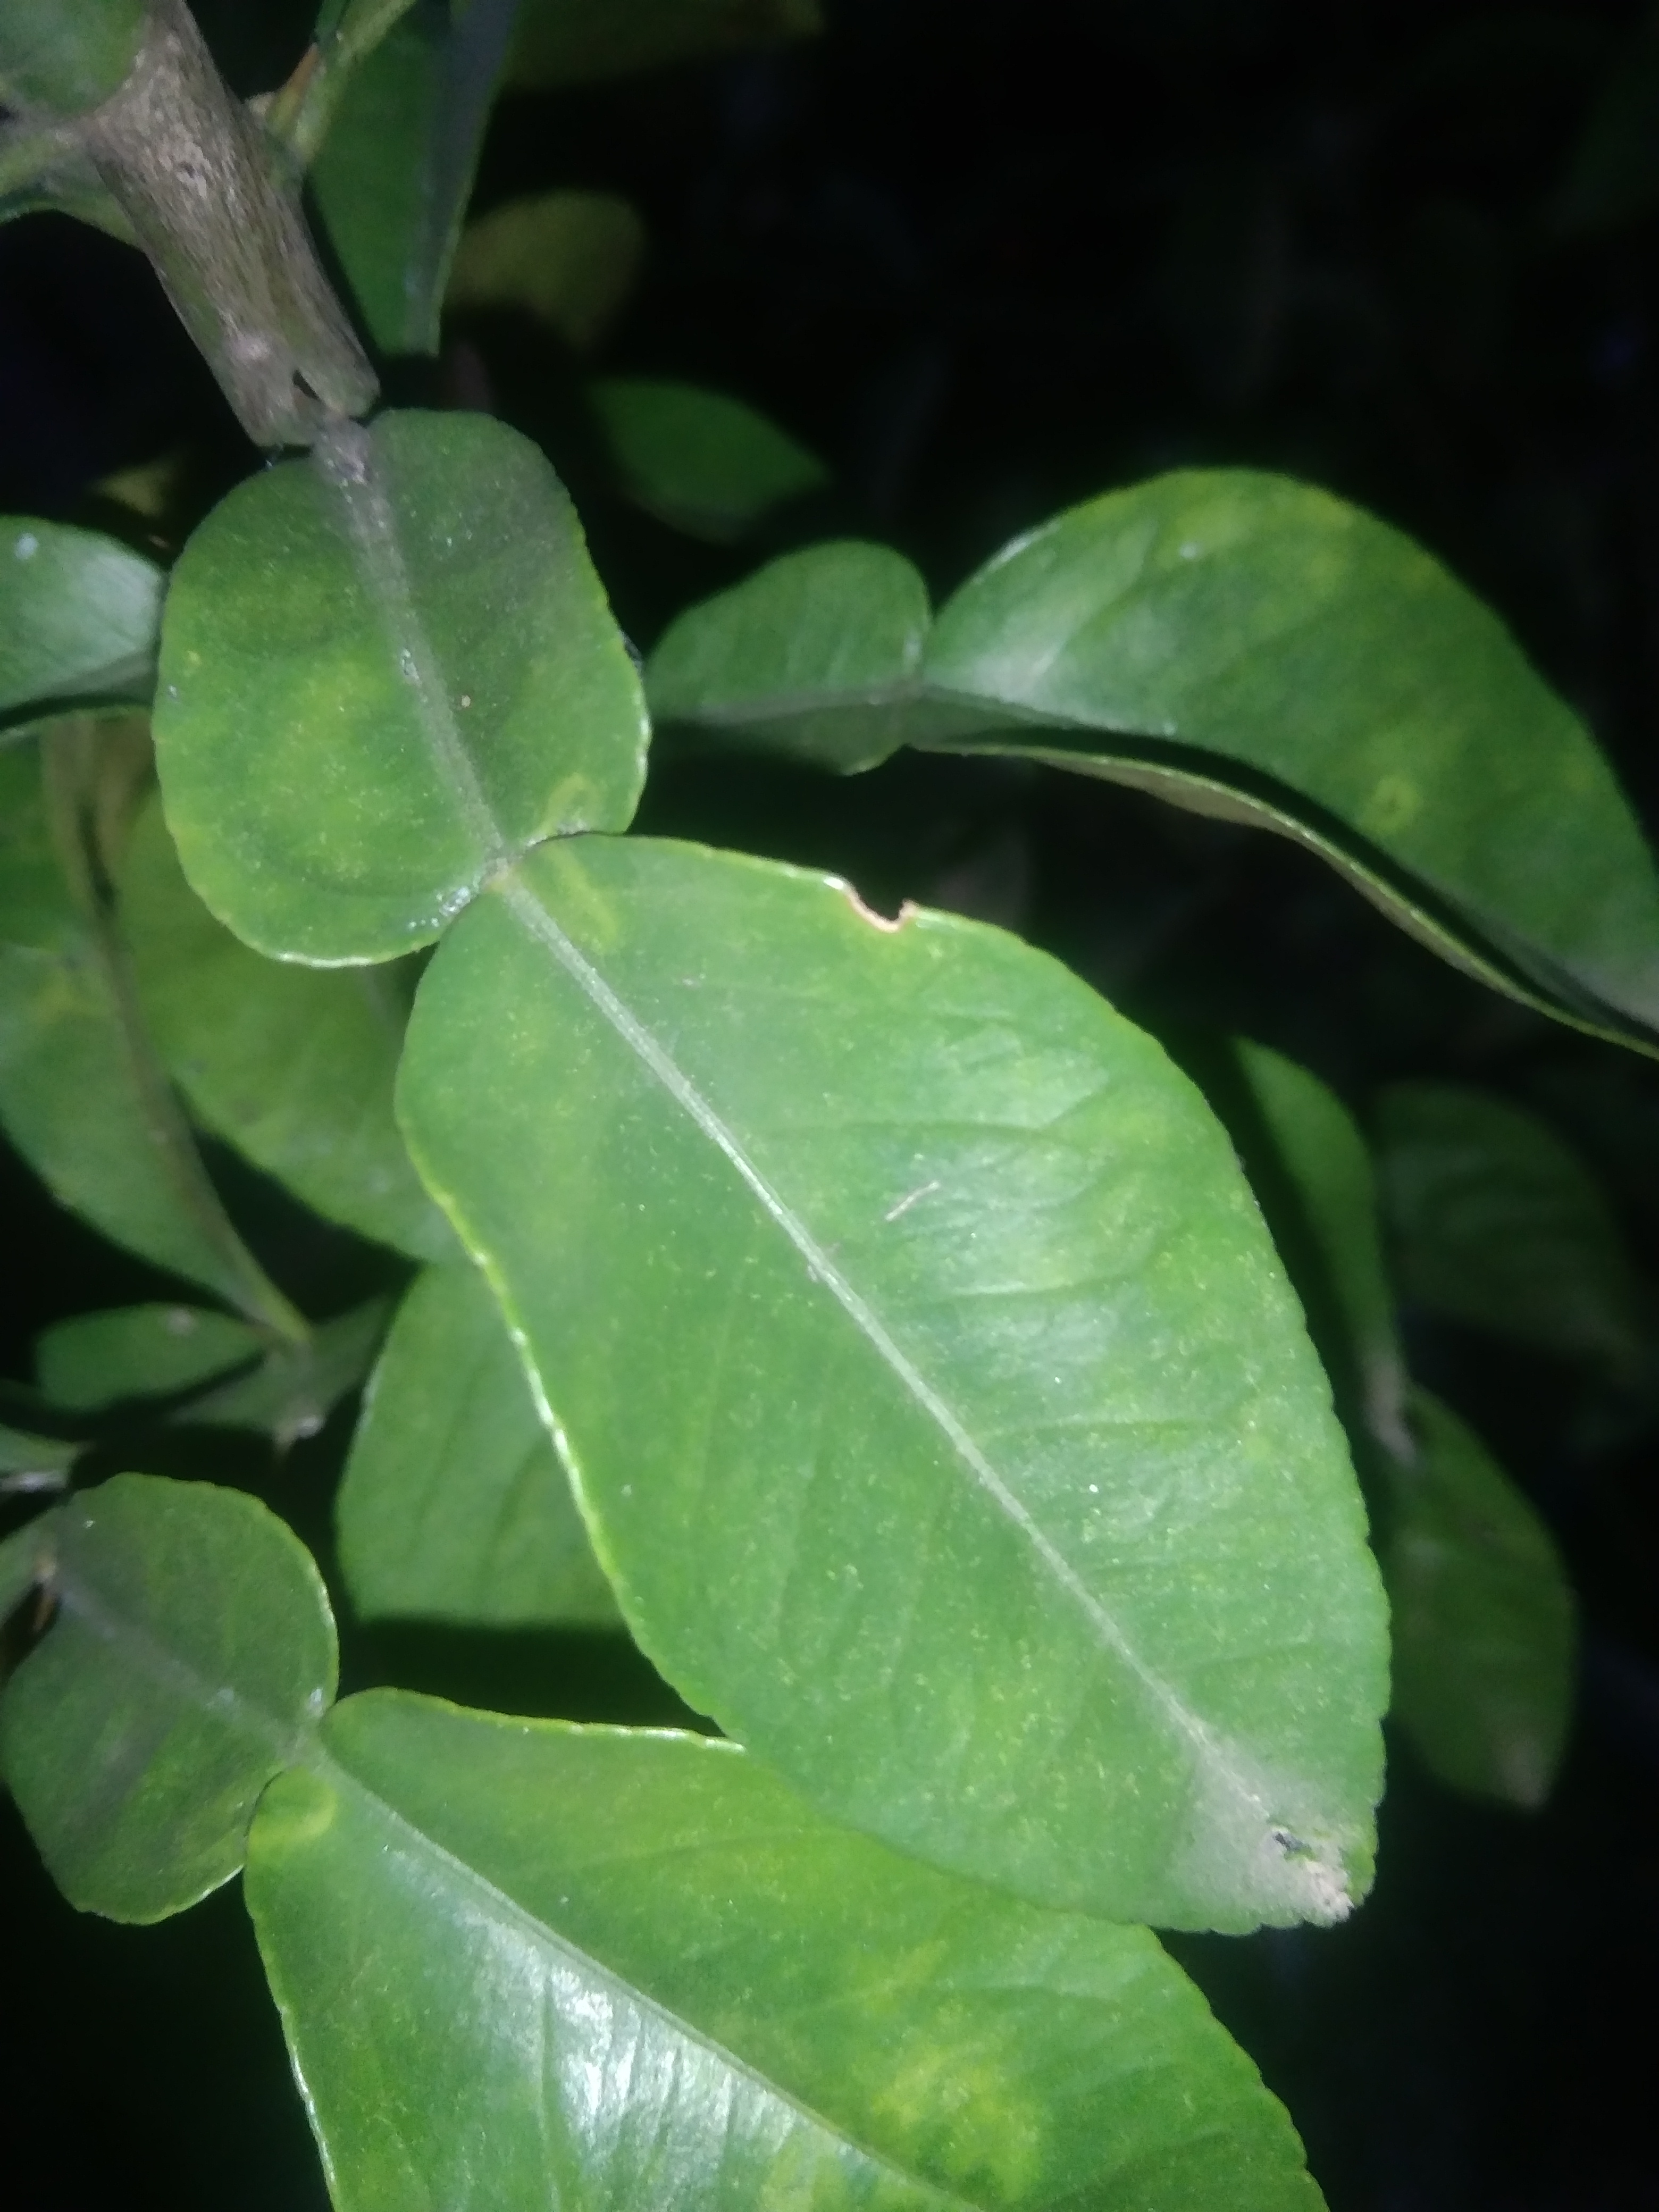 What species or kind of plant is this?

lemon
